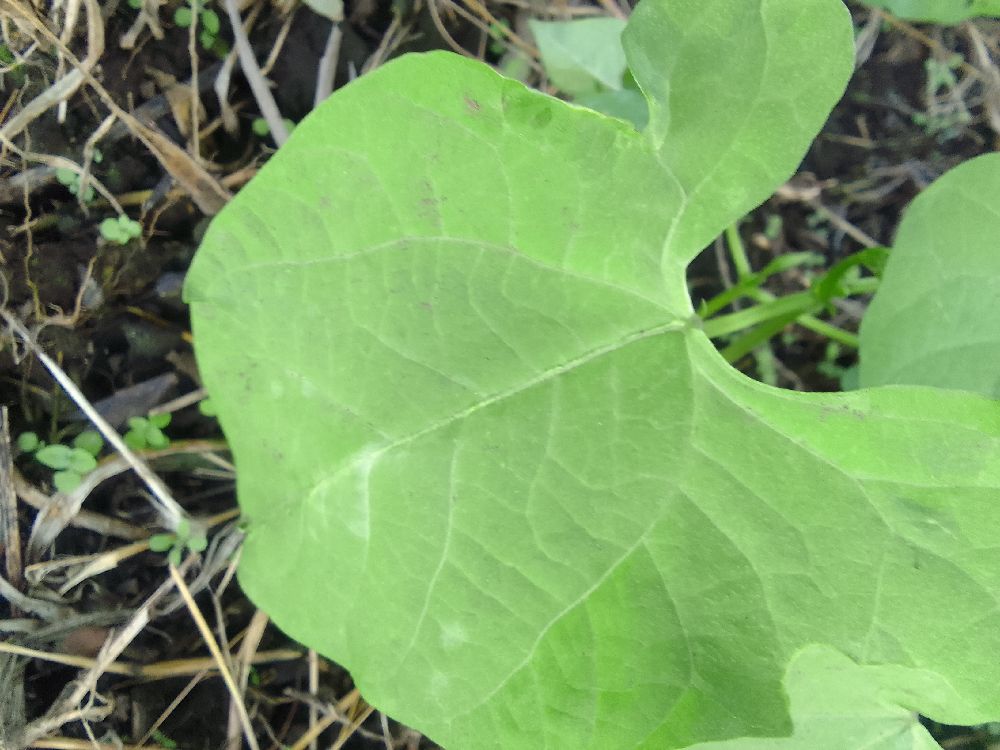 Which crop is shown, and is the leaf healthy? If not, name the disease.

common bean, healthy
